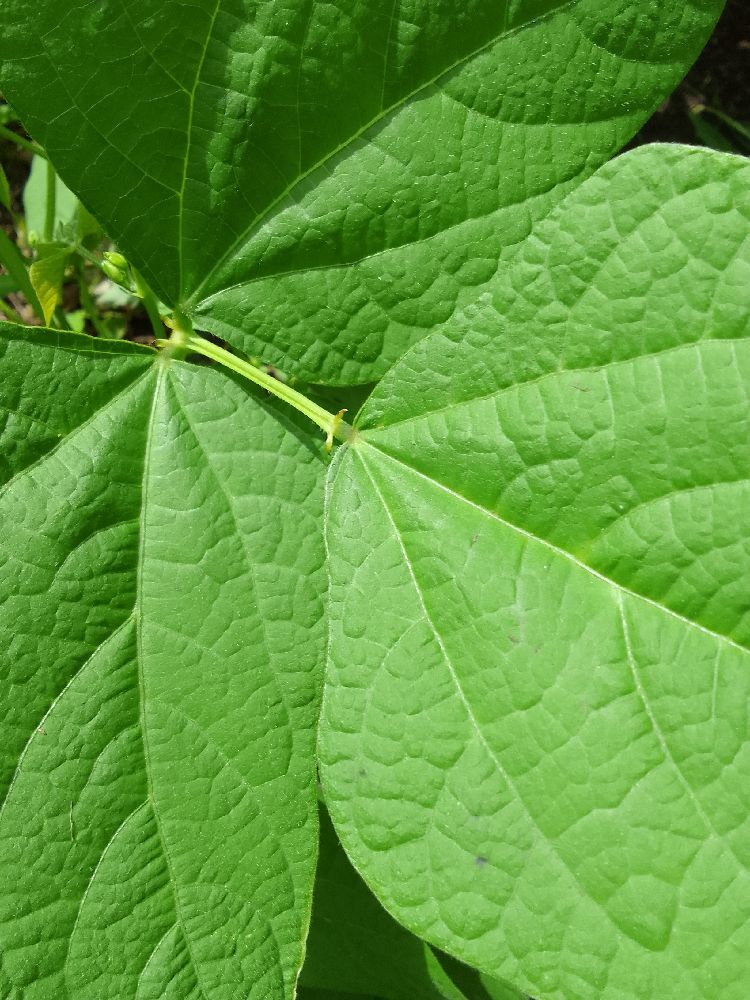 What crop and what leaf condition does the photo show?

common bean, healthy
